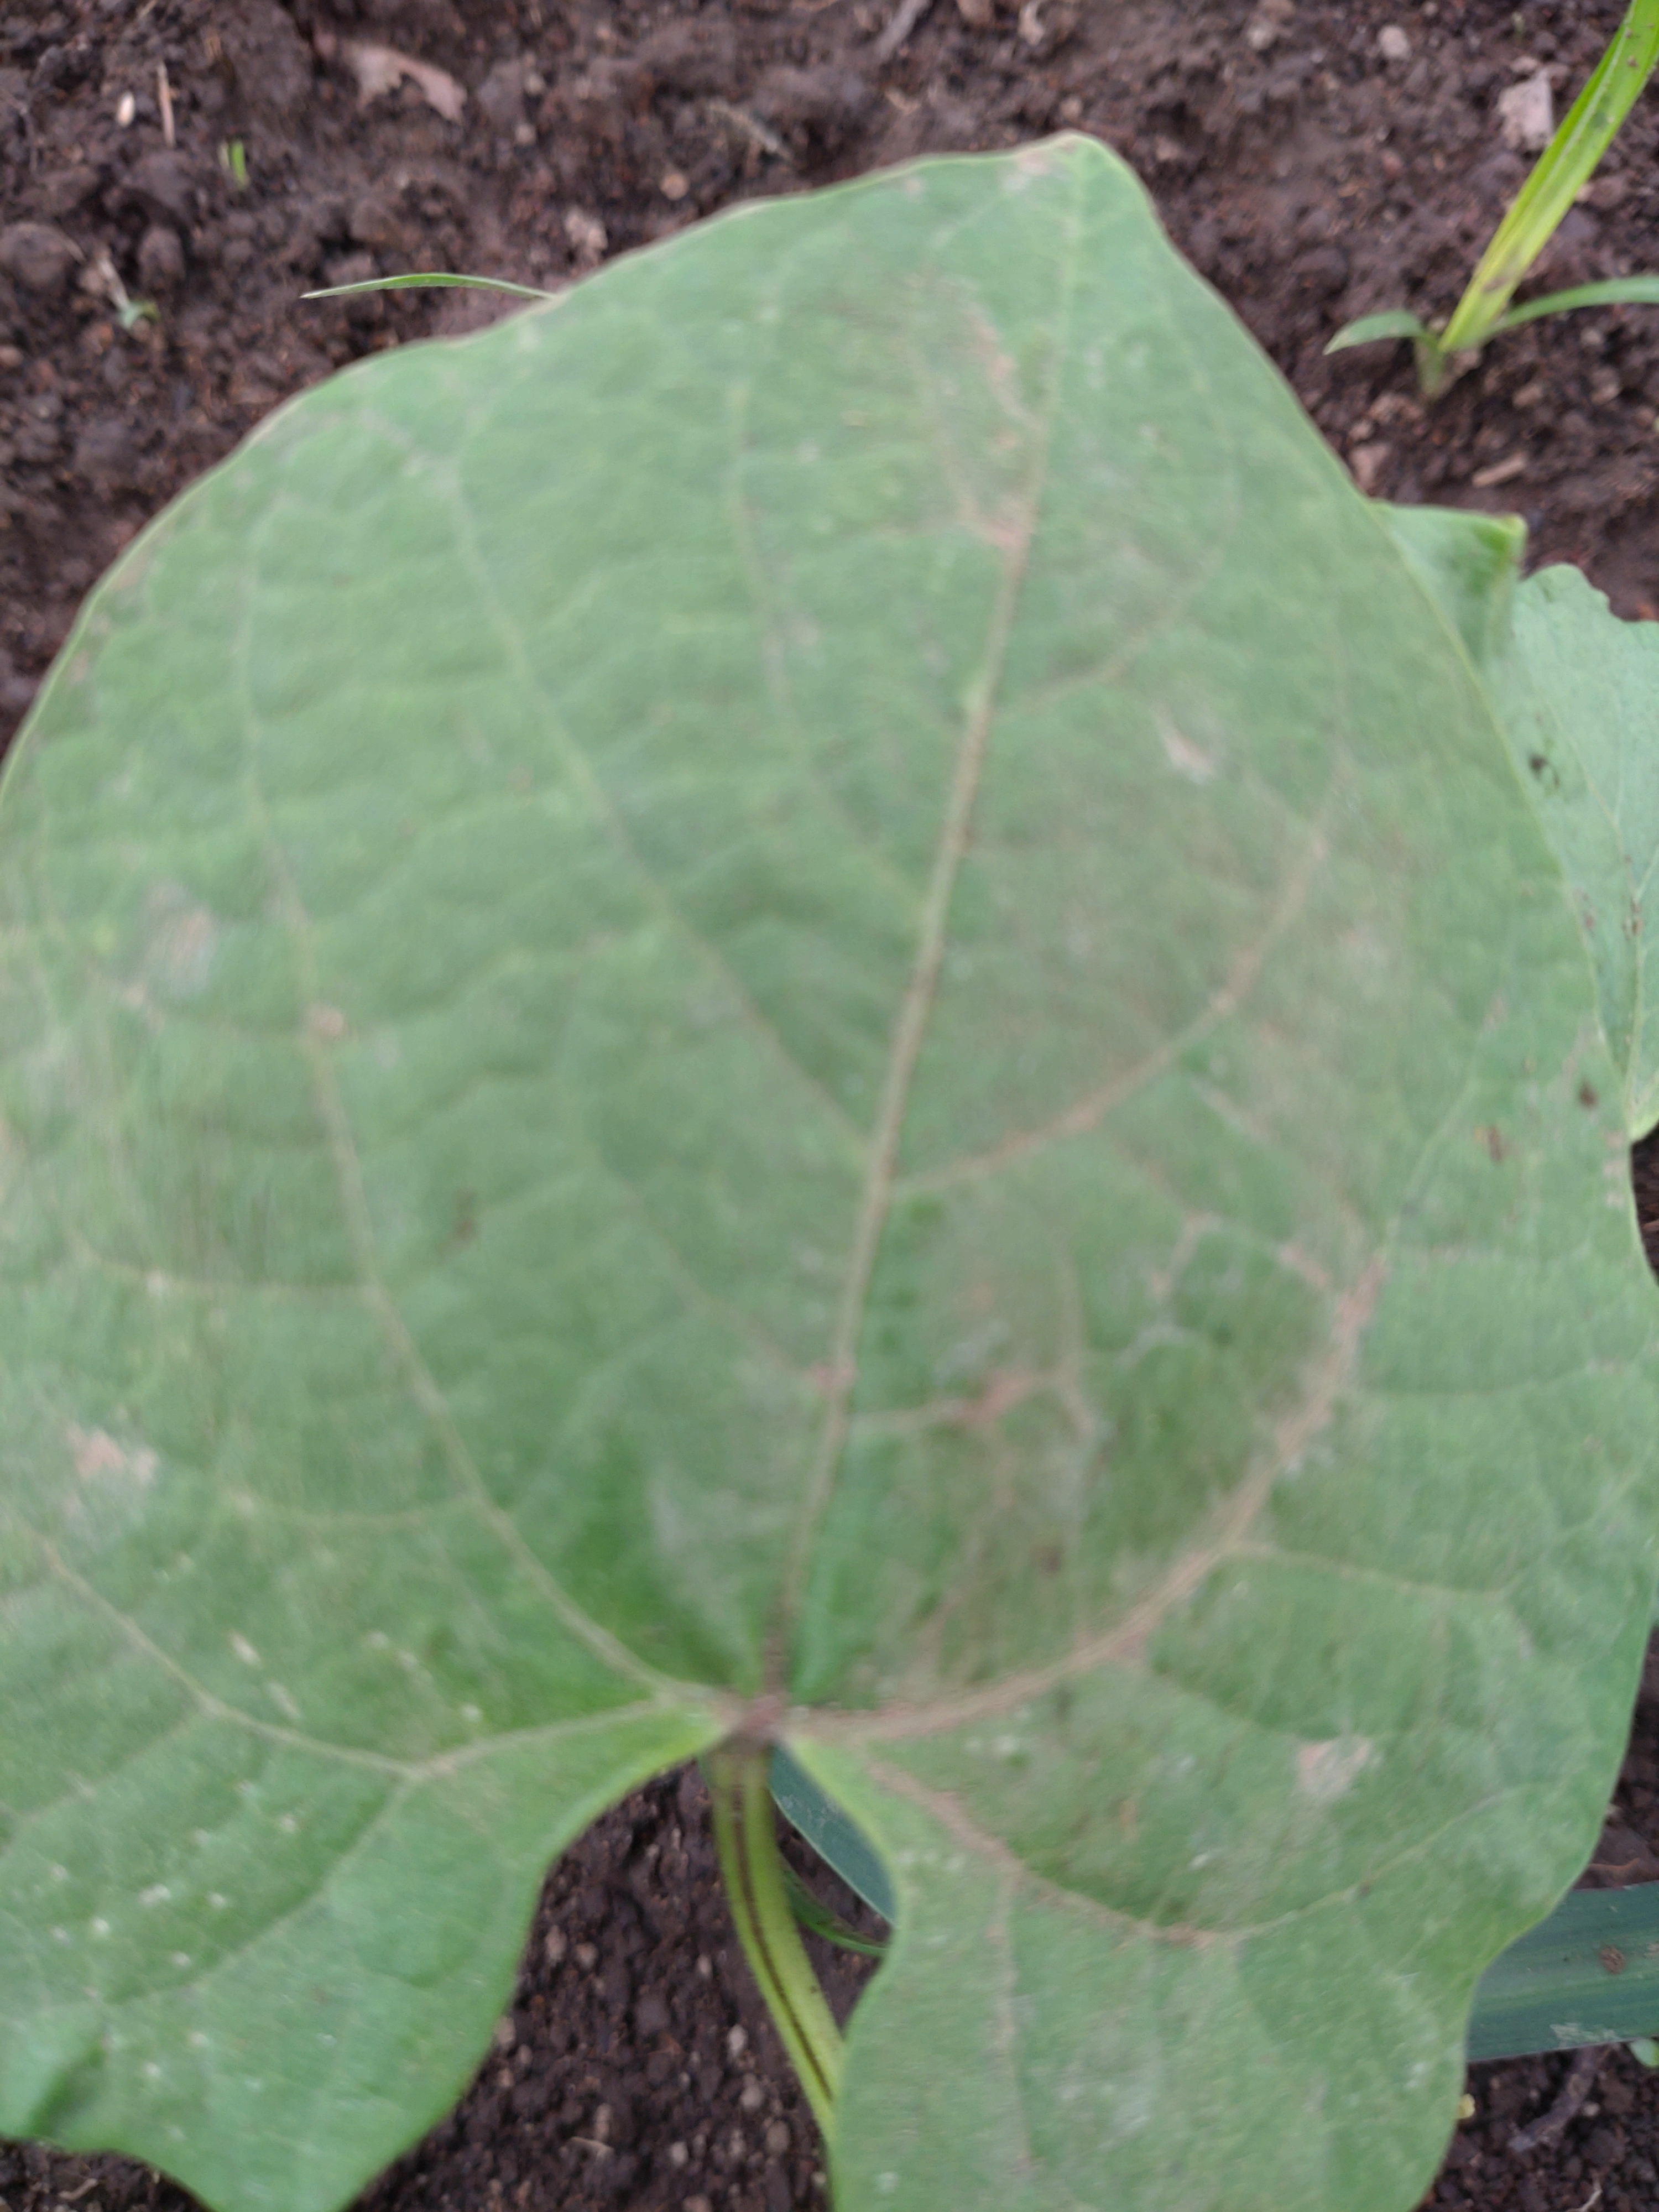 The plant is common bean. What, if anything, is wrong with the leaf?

healthy
